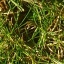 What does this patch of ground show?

grass
